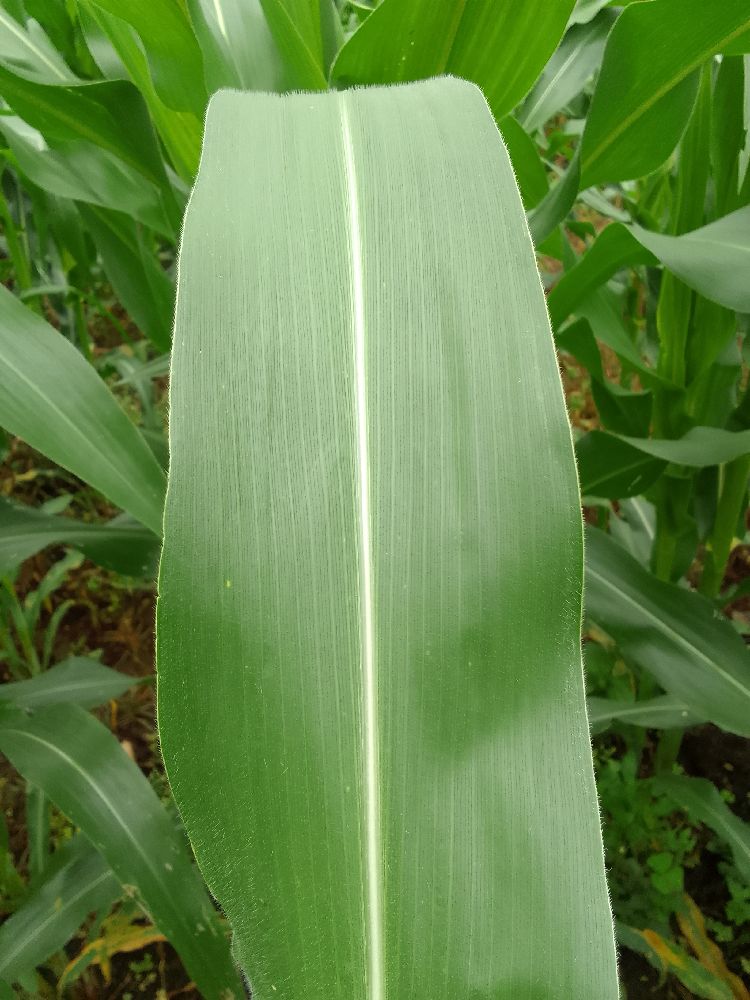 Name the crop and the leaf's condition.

maize, healthy
